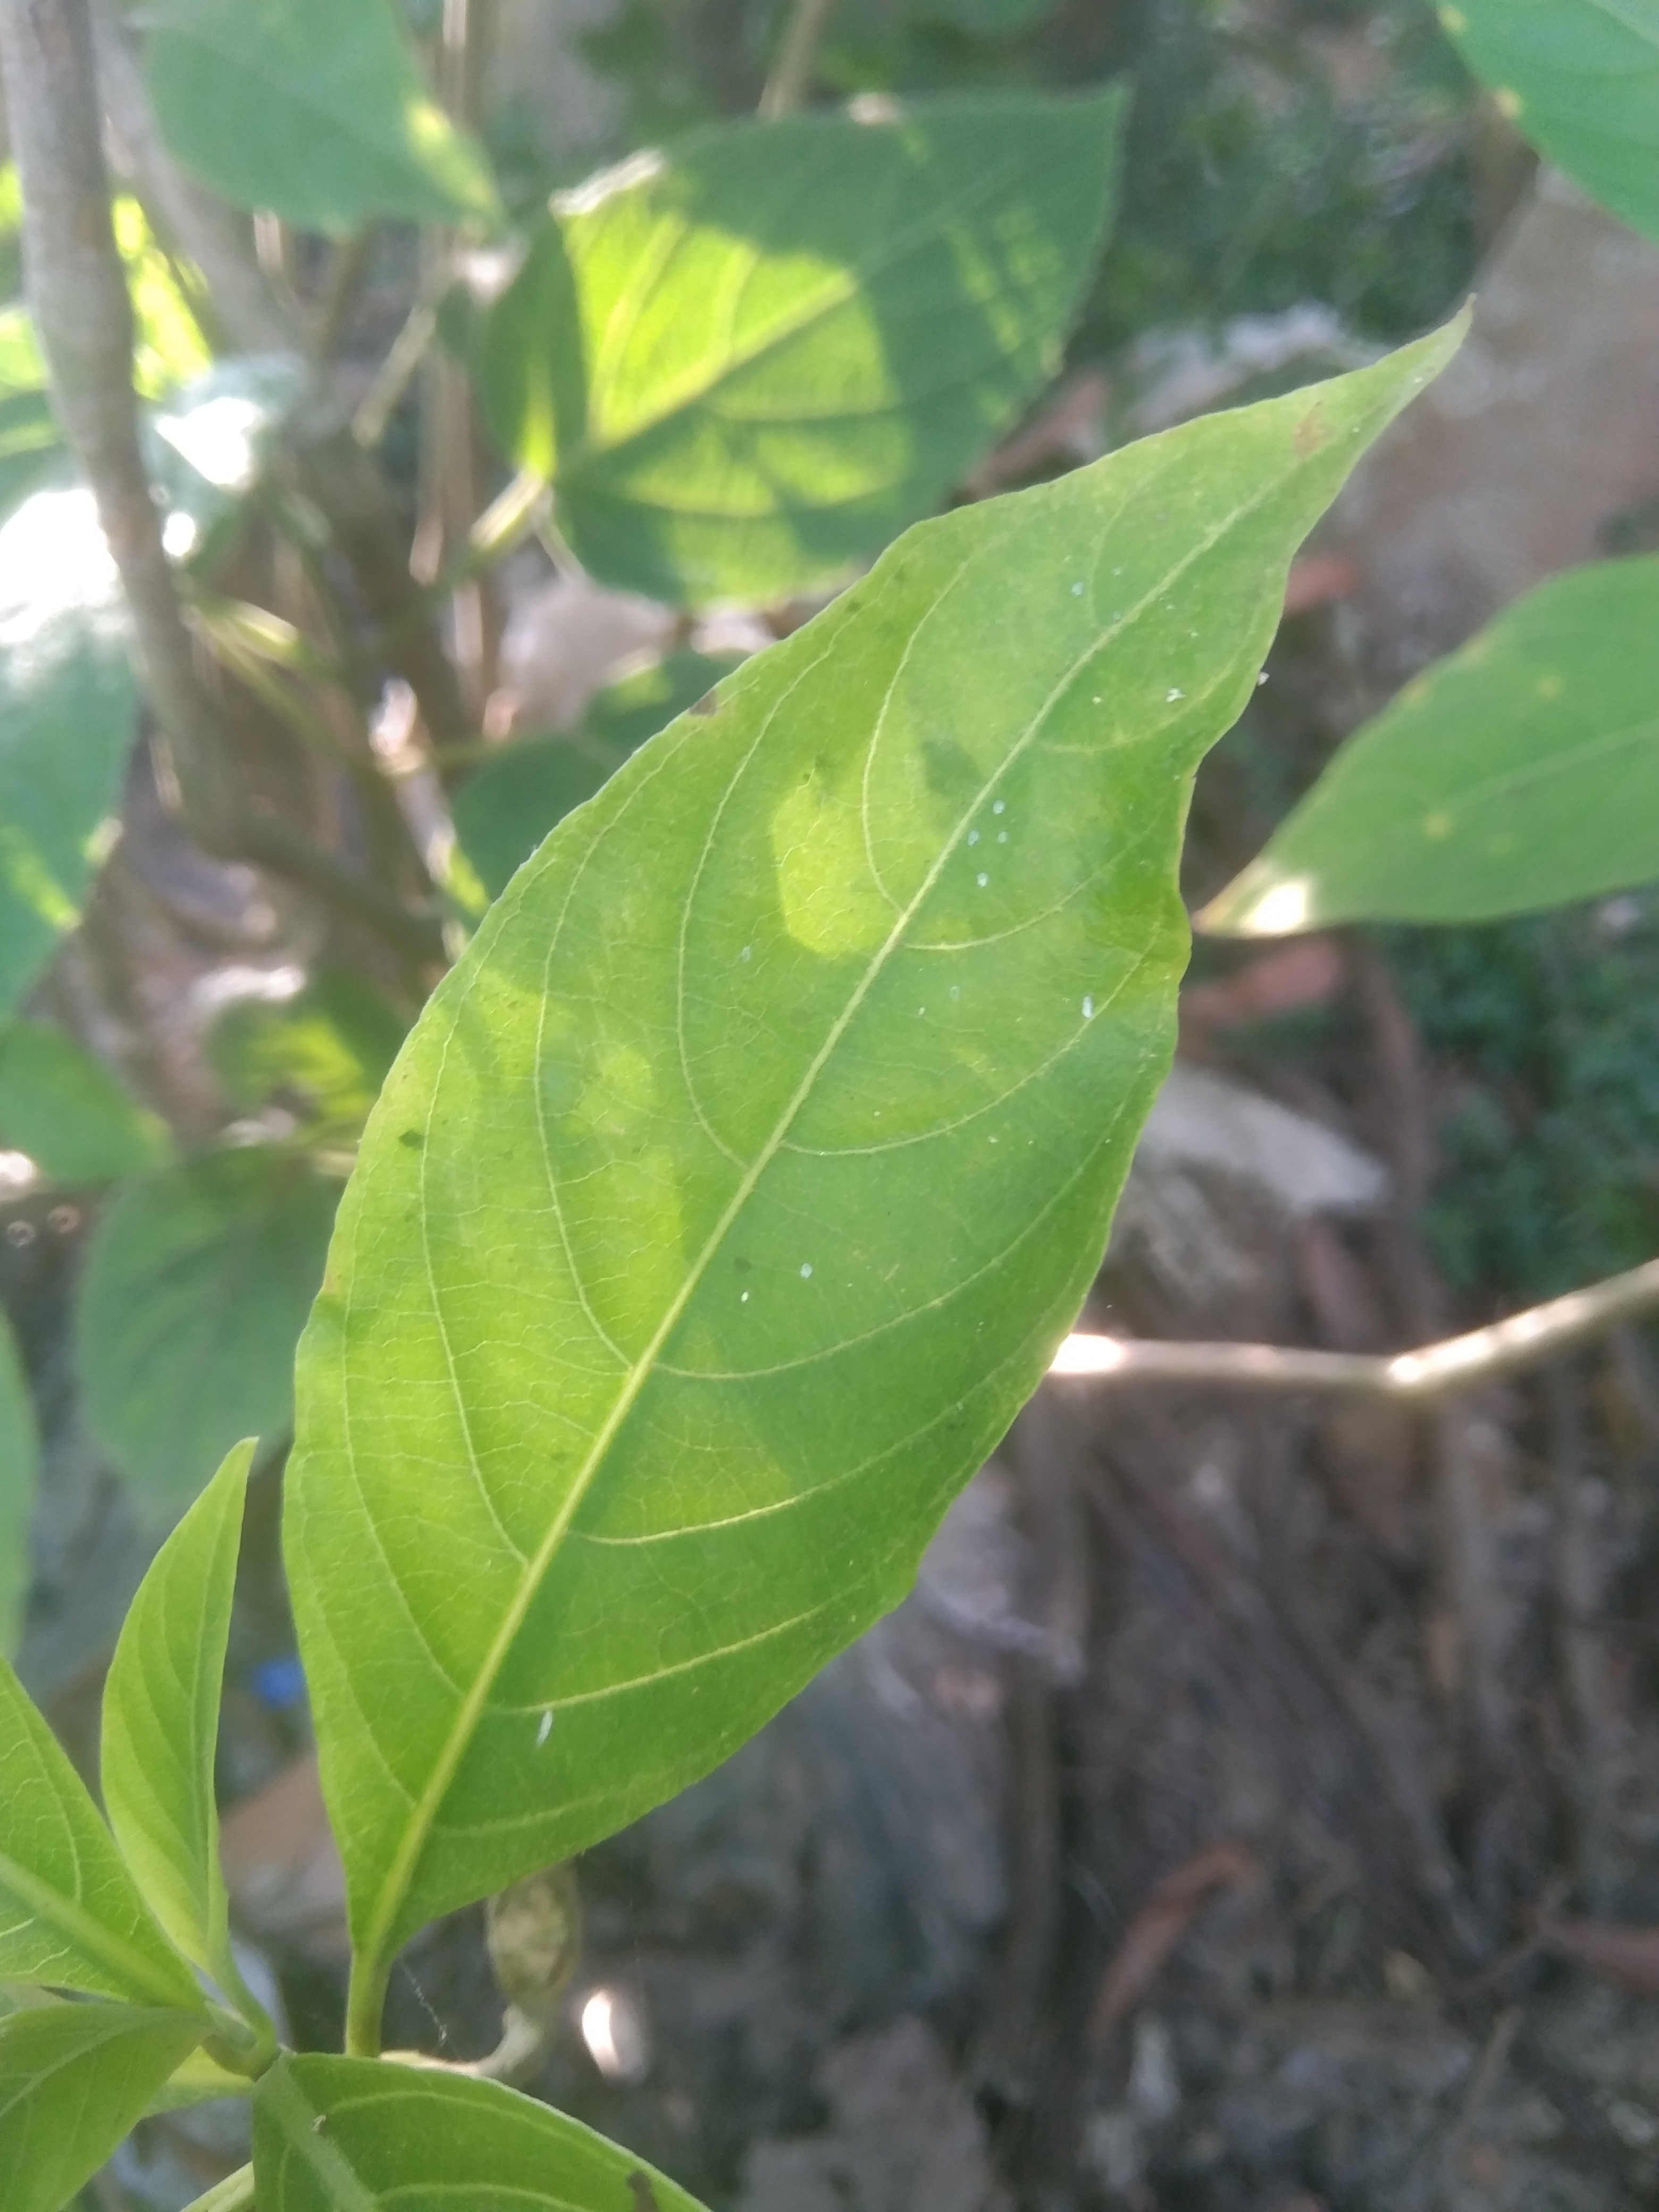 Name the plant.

vasaka
